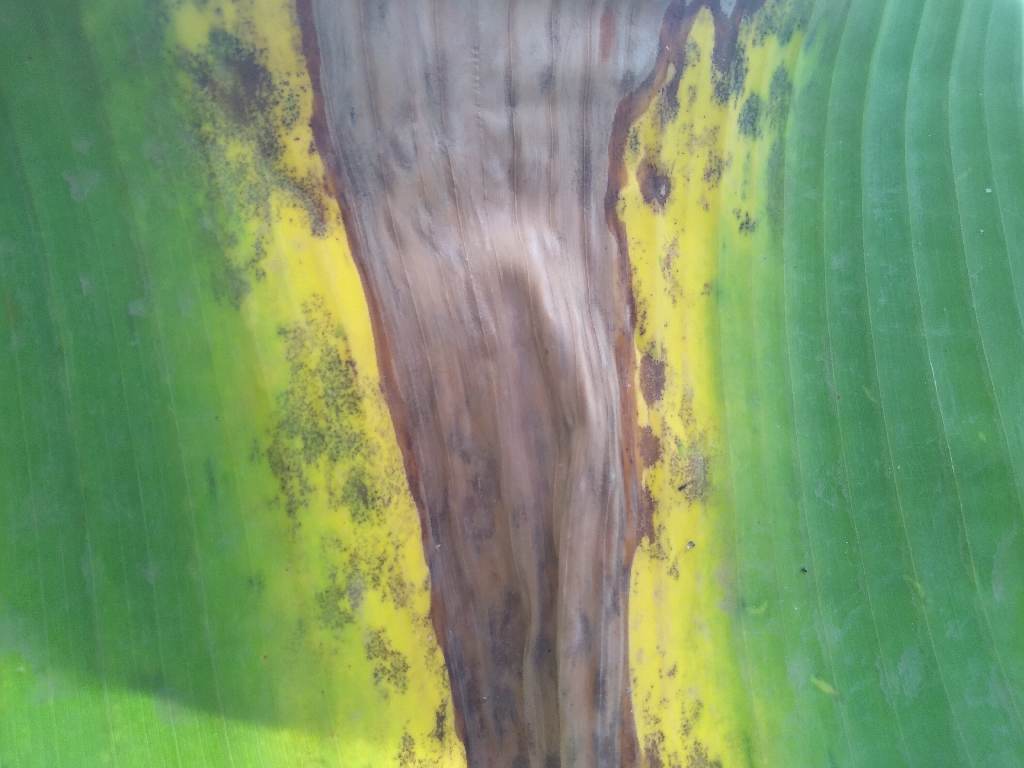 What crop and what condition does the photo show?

banana, black sigatoka
